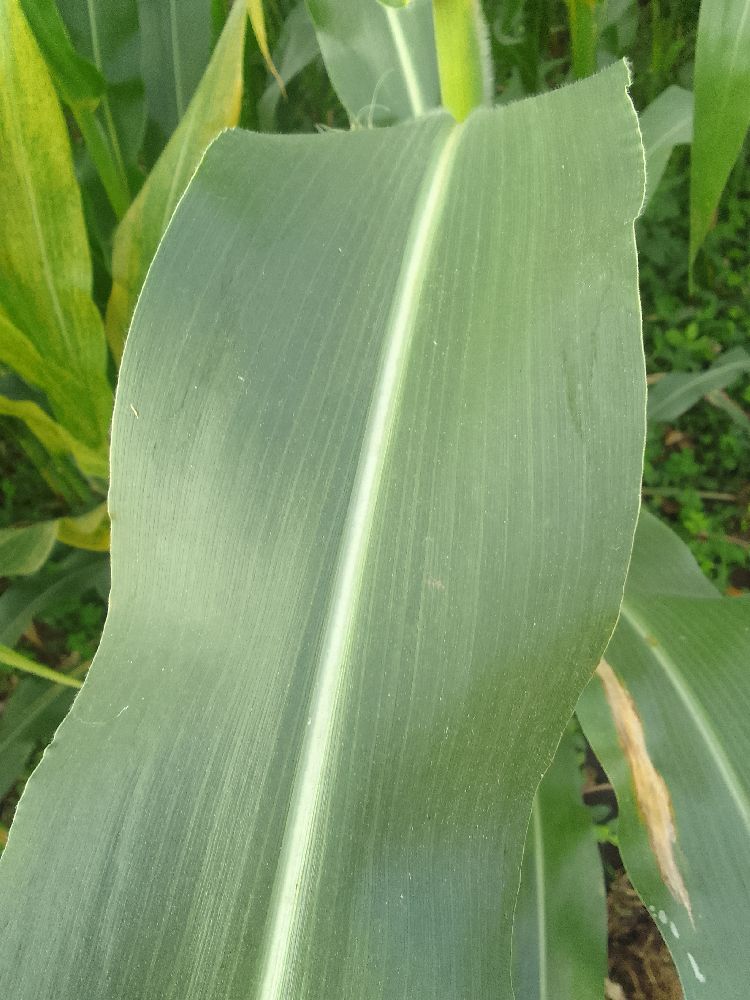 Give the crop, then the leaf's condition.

maize, healthy
